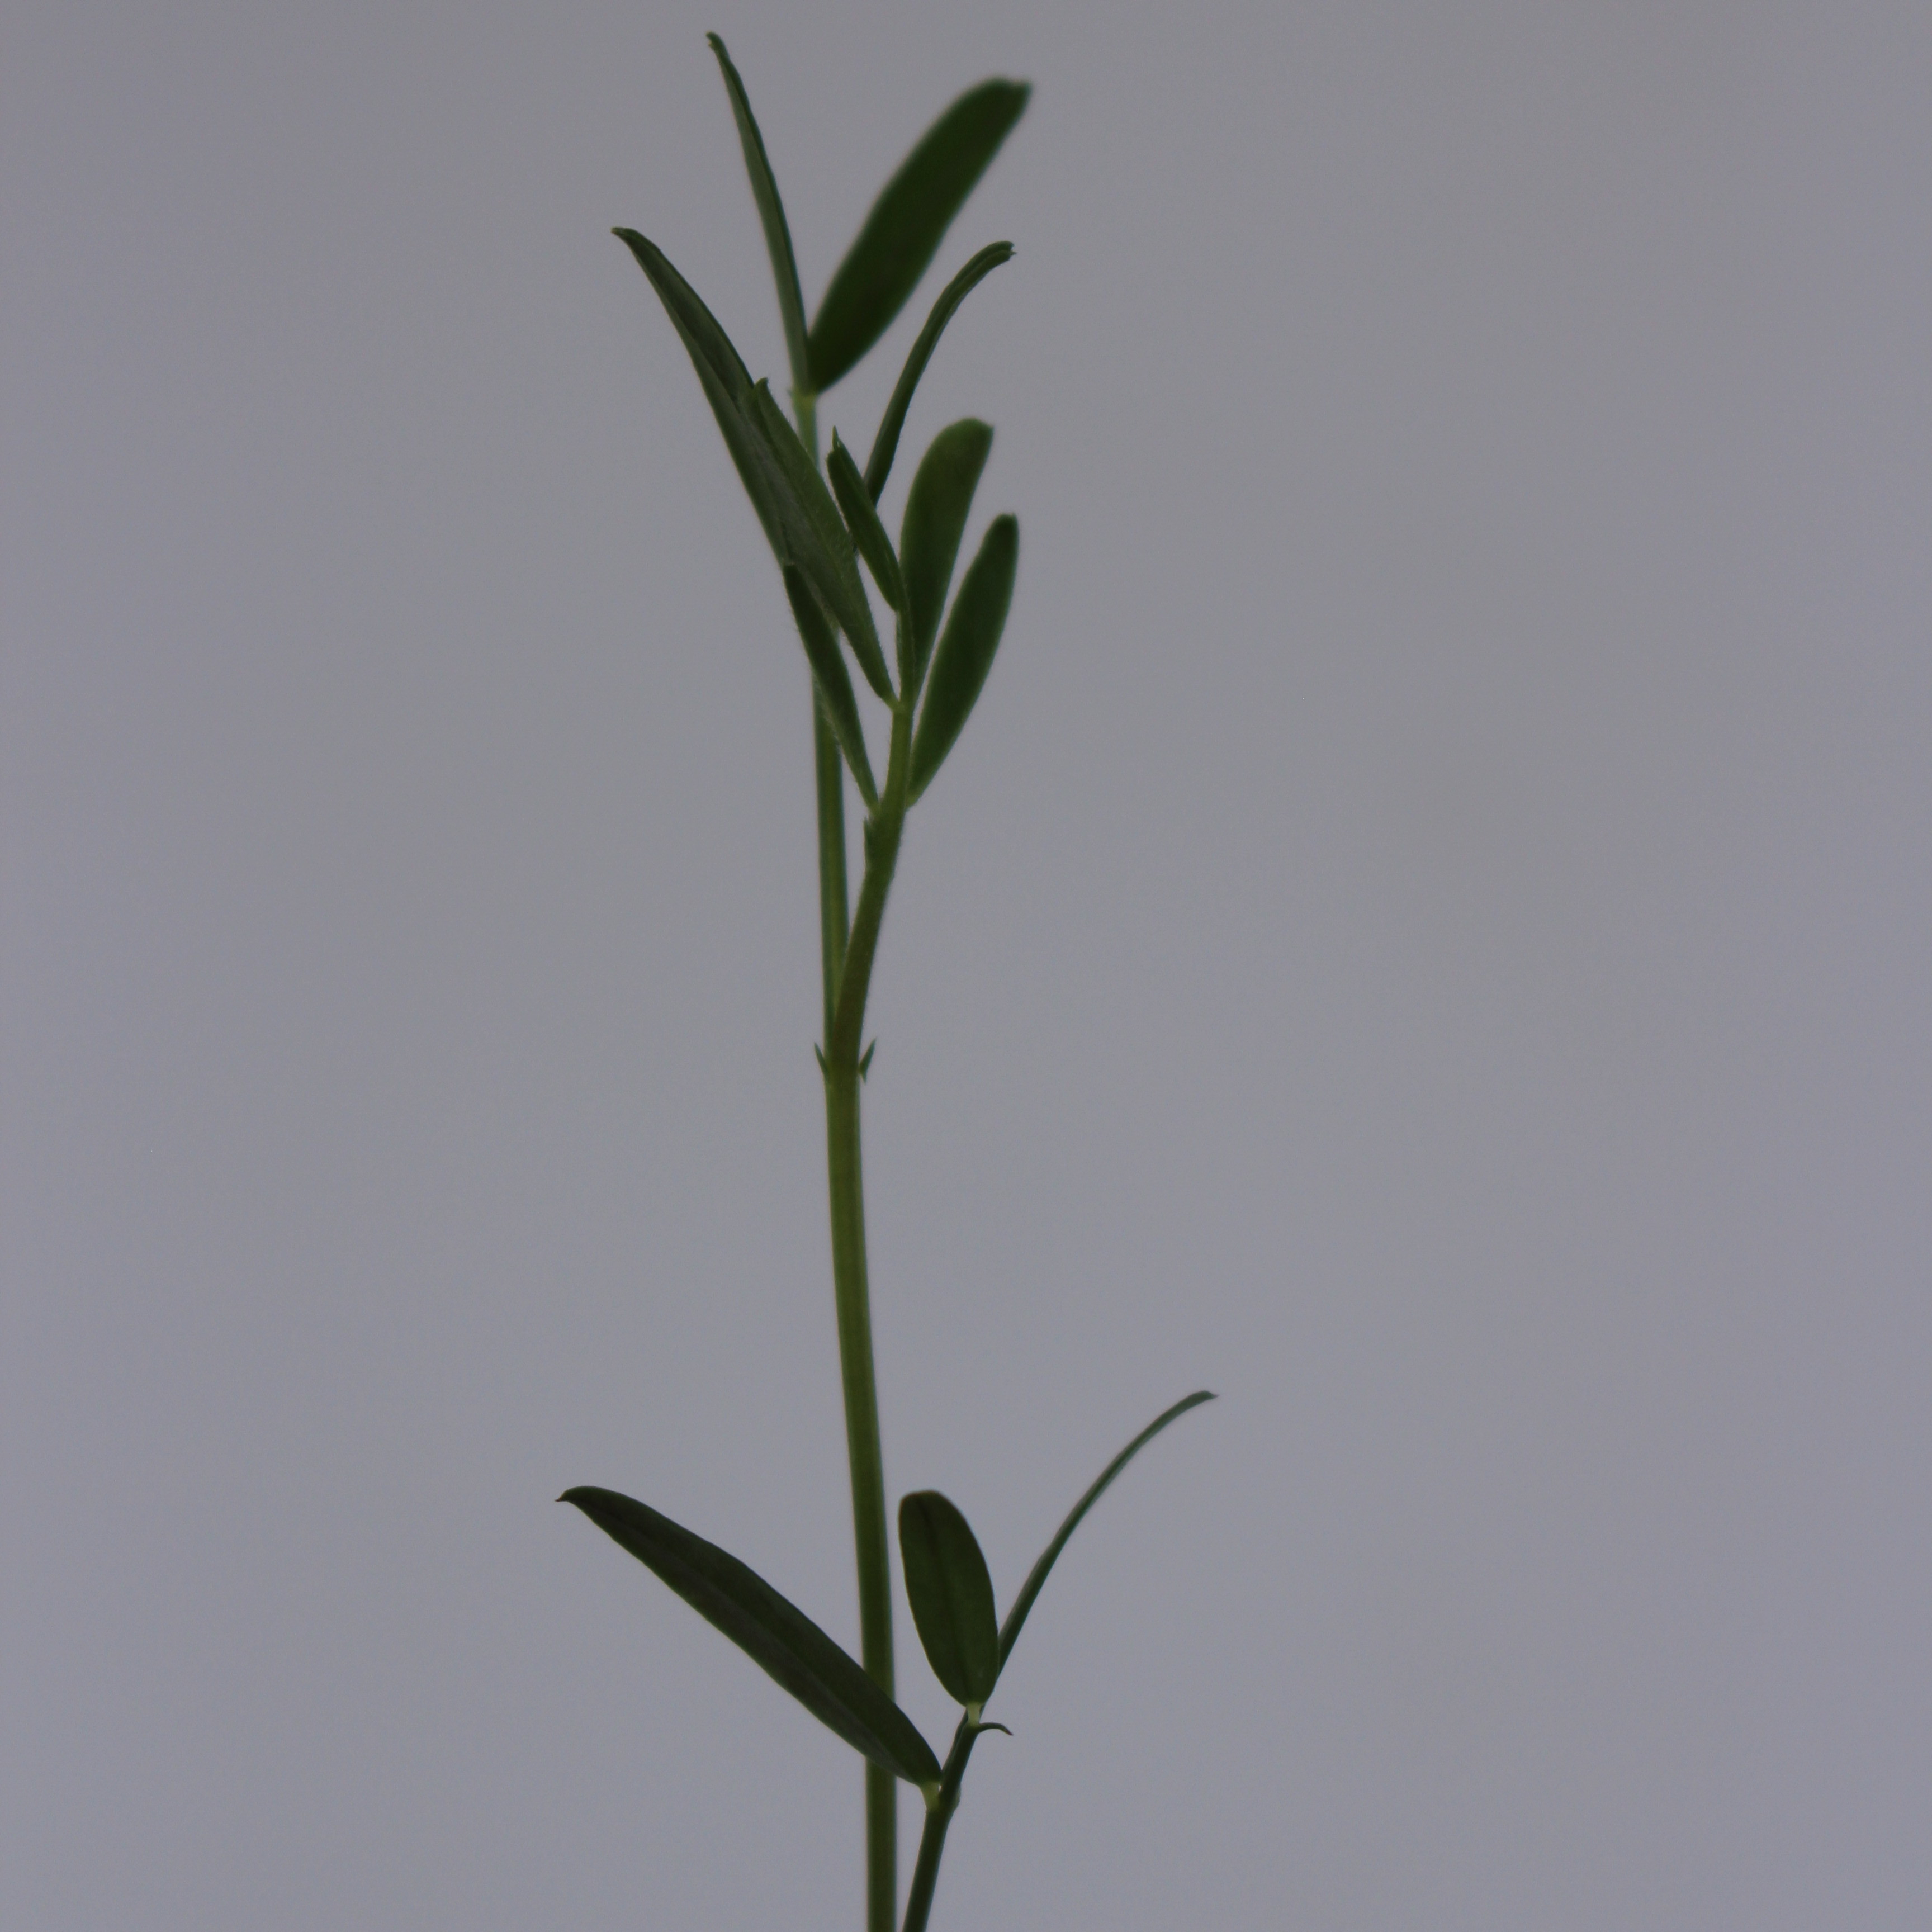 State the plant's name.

Vicia sativa
